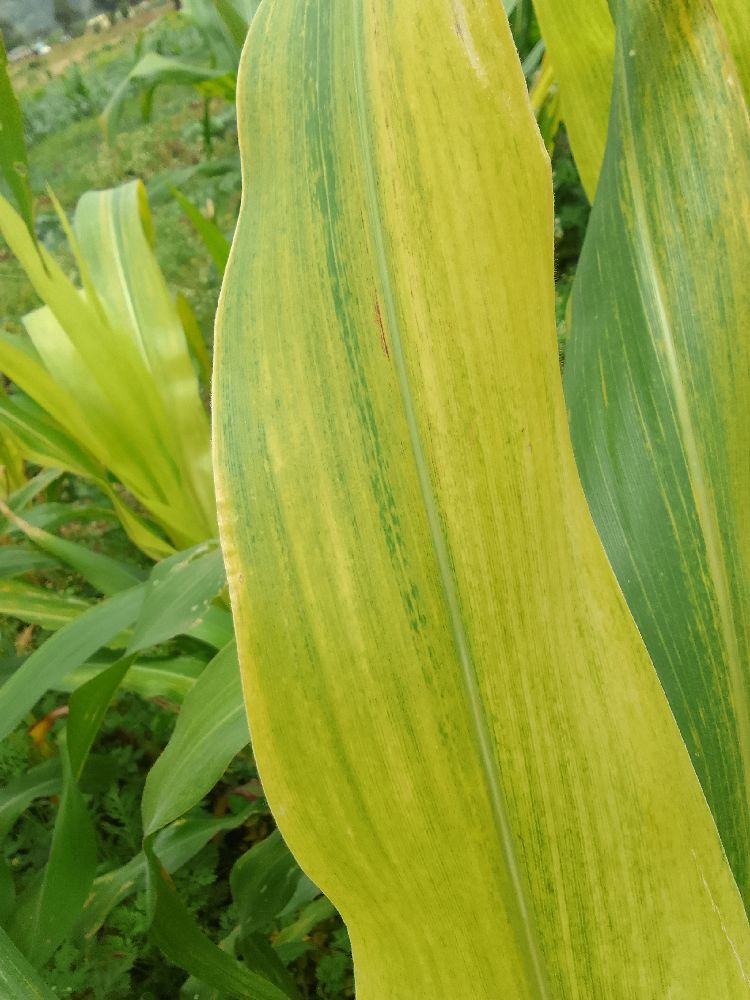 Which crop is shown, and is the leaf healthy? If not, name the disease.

maize, maize lethal necrosis
